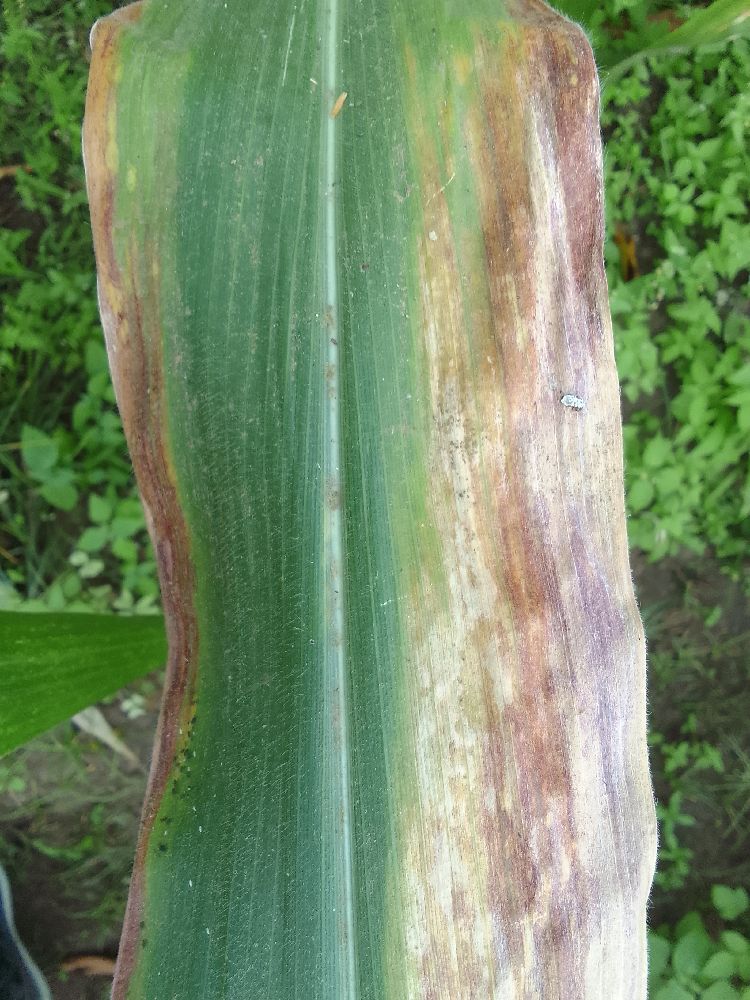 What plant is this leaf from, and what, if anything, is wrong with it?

maize, maize lethal necrosis
